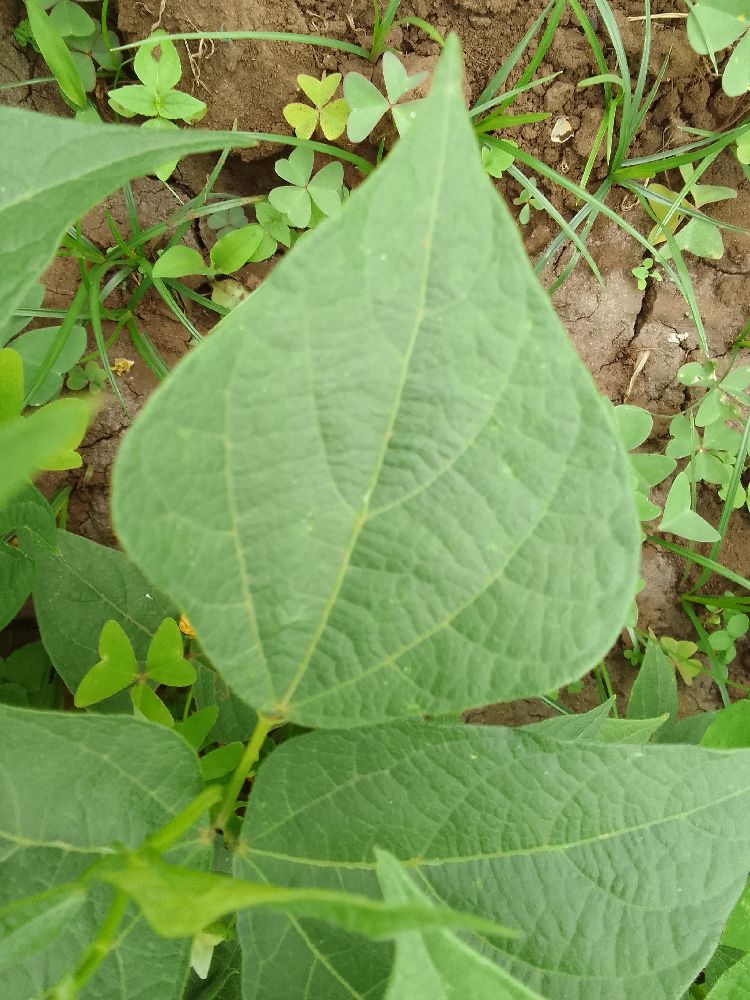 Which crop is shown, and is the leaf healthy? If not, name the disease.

common bean, healthy
